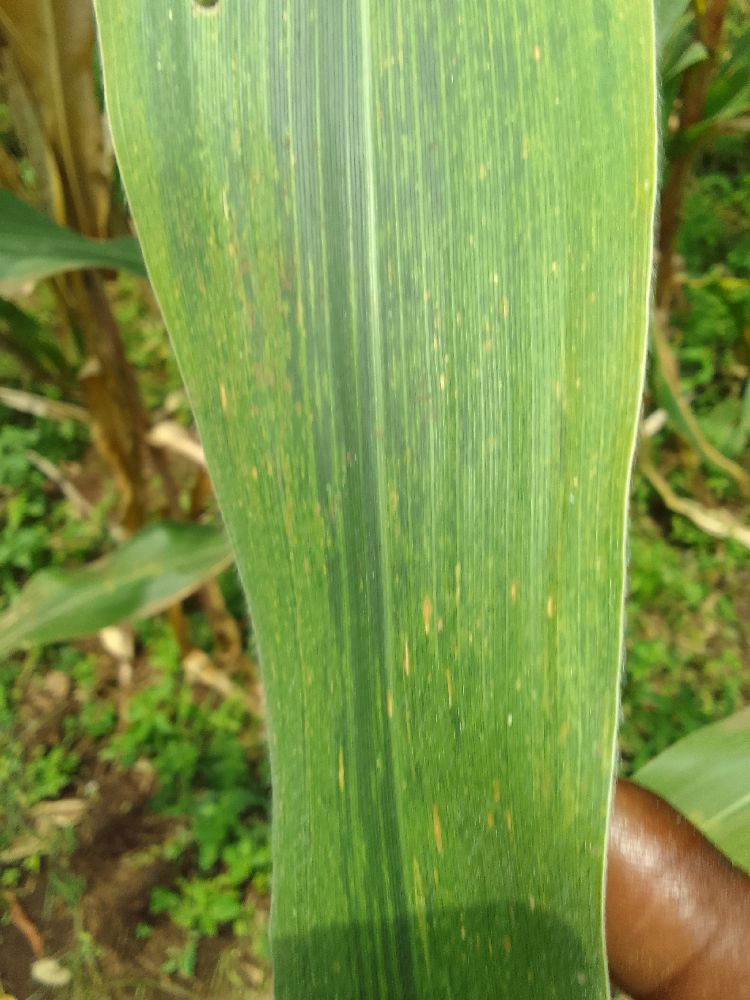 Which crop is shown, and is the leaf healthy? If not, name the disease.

maize, maize lethal necrosis
